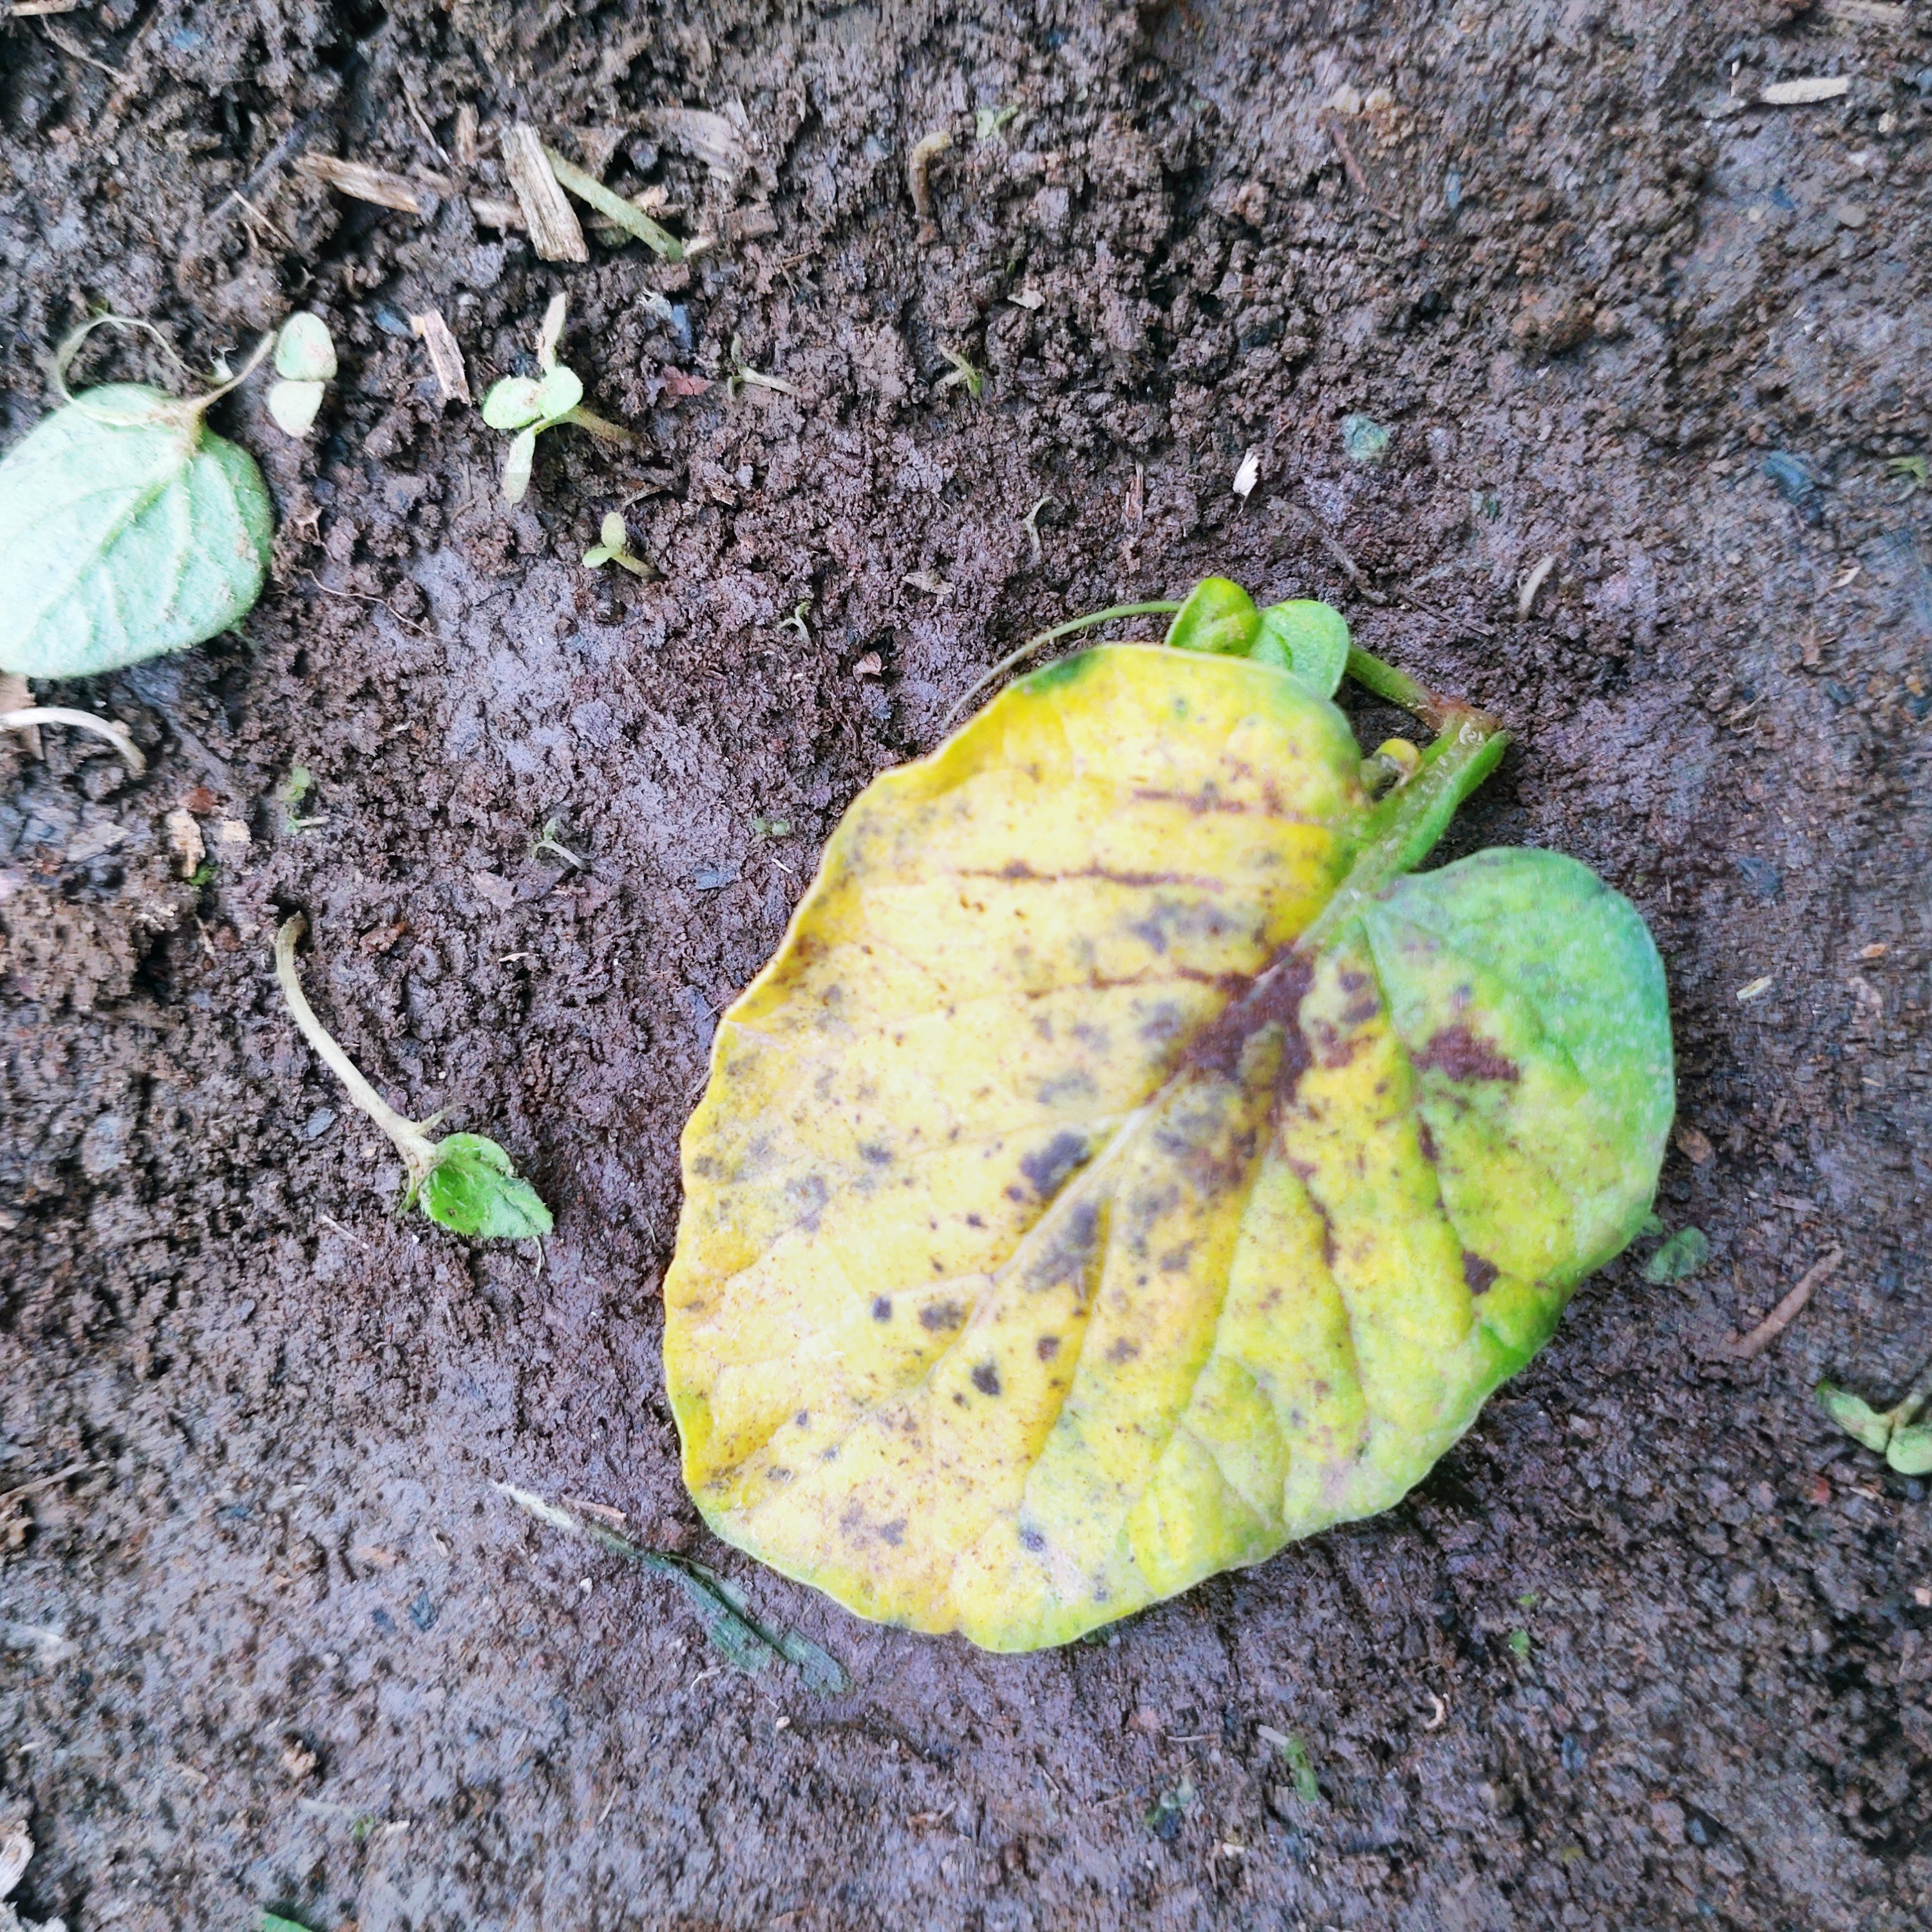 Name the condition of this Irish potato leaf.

late blight
